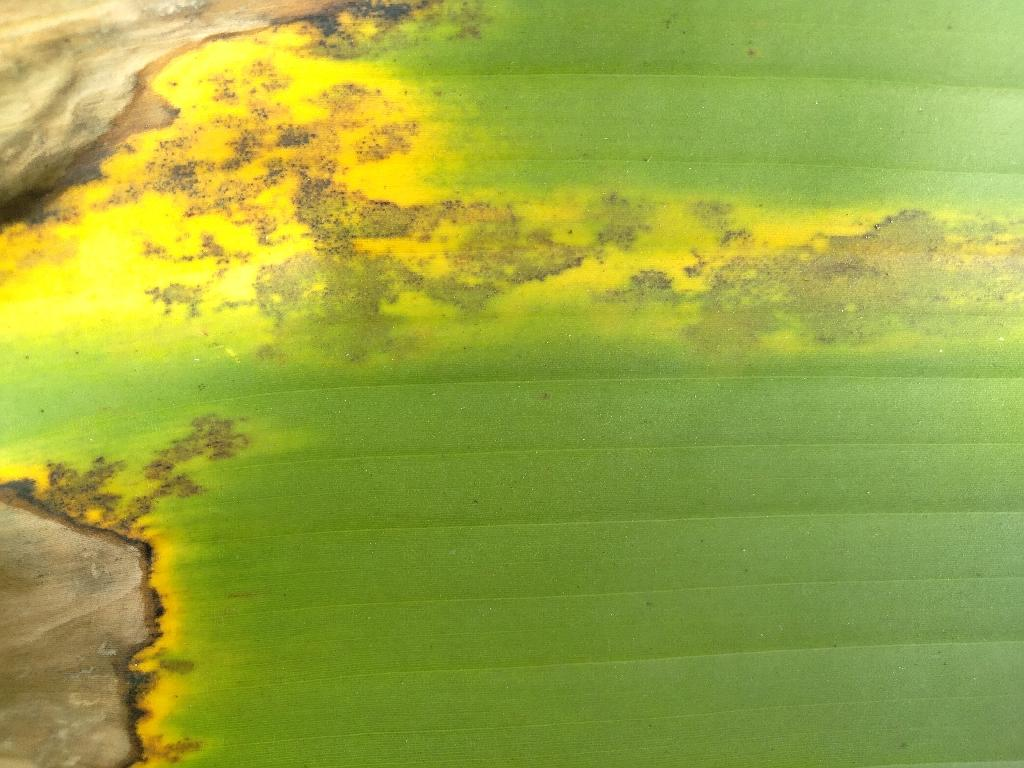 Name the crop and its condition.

banana, black sigatoka
